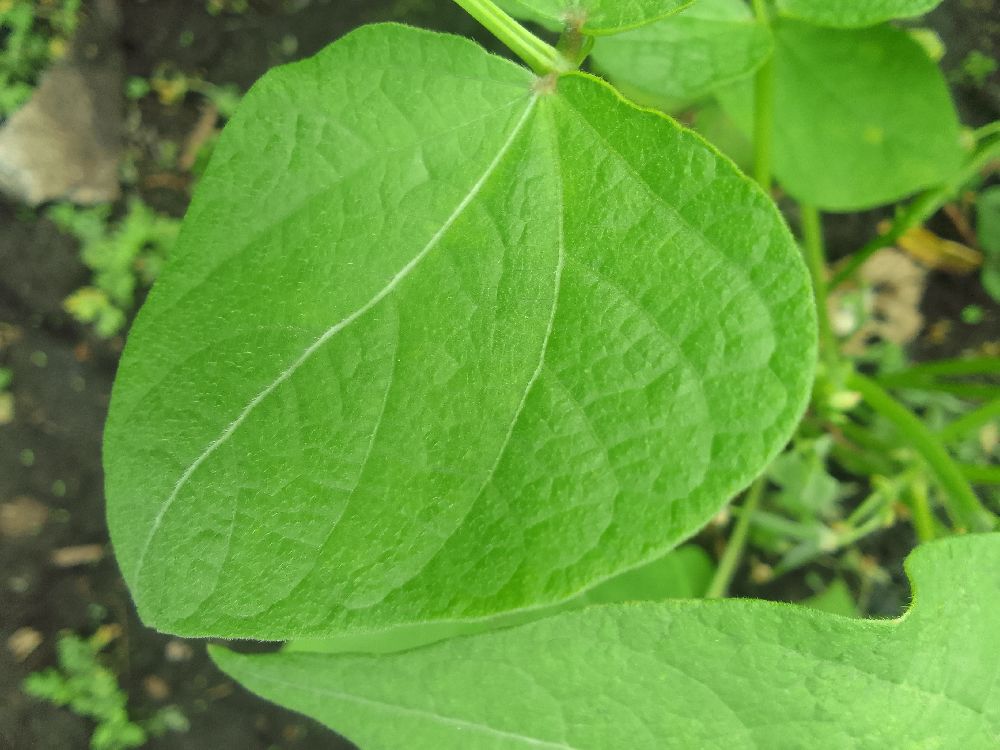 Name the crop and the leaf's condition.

common bean, healthy
